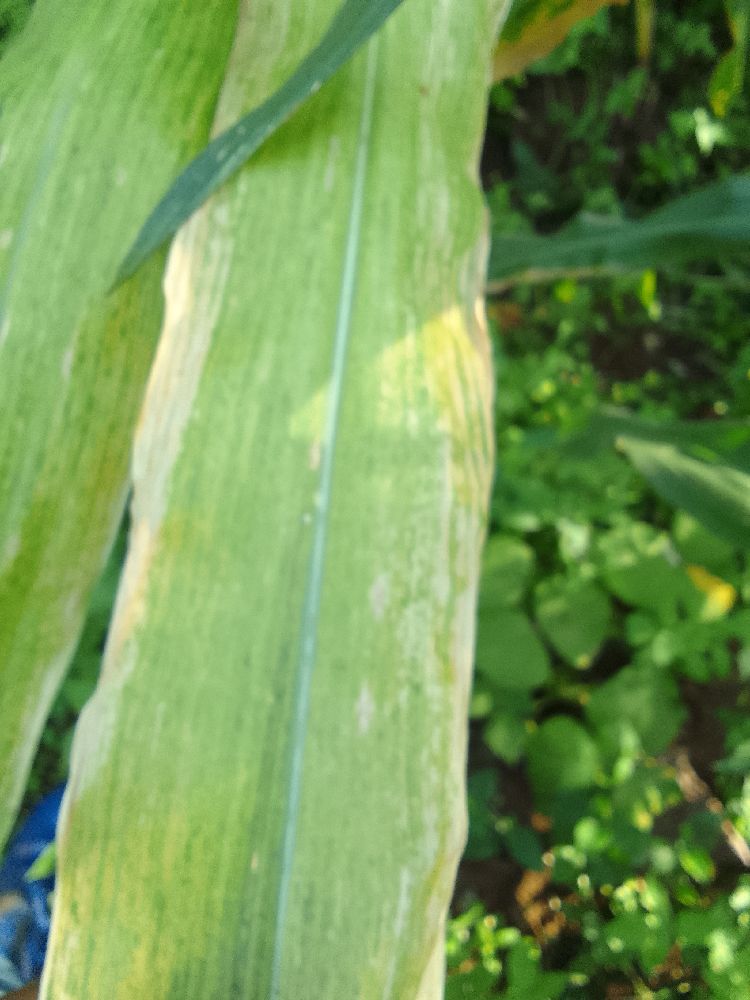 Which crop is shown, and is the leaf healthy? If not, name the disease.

maize, maize lethal necrosis
